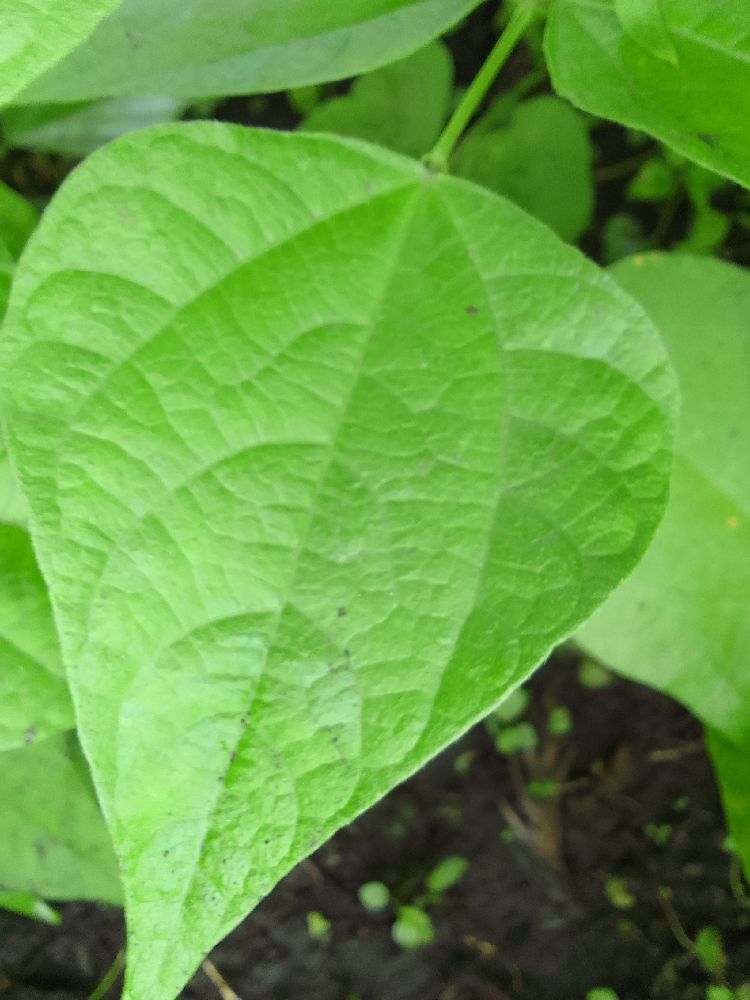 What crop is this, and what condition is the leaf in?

common bean, healthy
